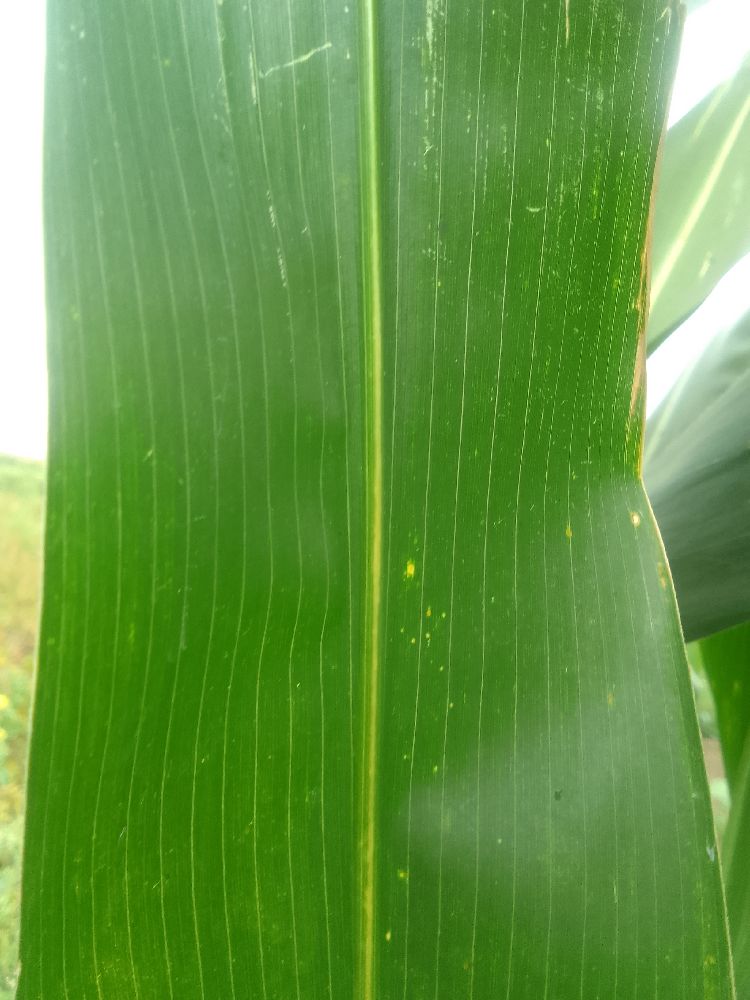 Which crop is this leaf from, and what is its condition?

maize, healthy
